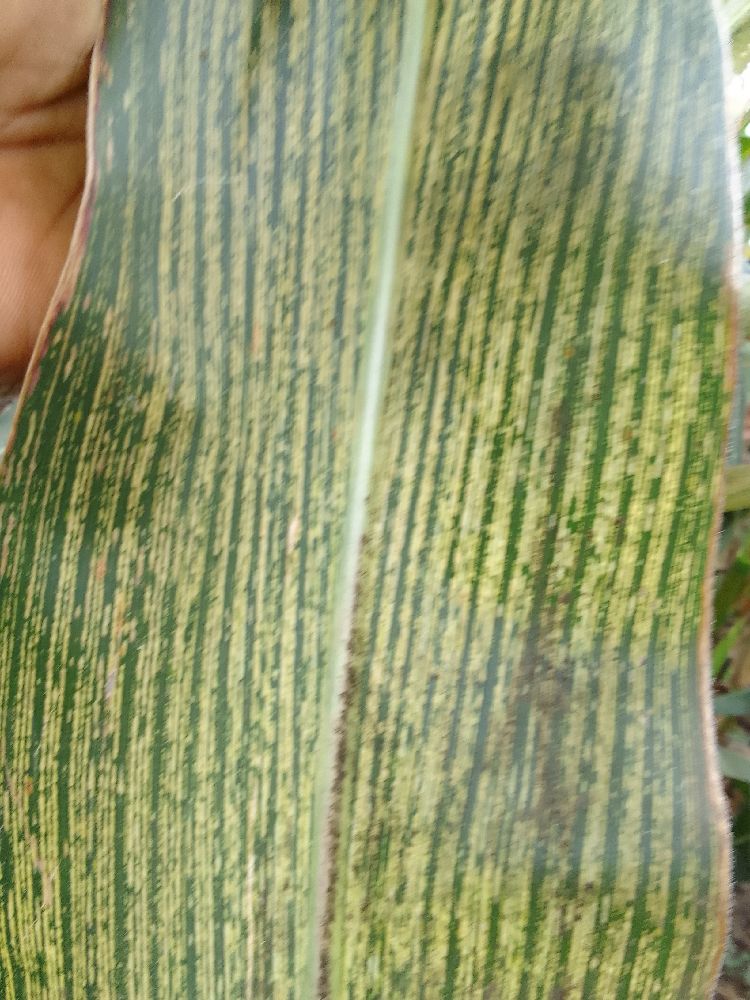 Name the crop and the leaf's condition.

maize, maize streak virus
